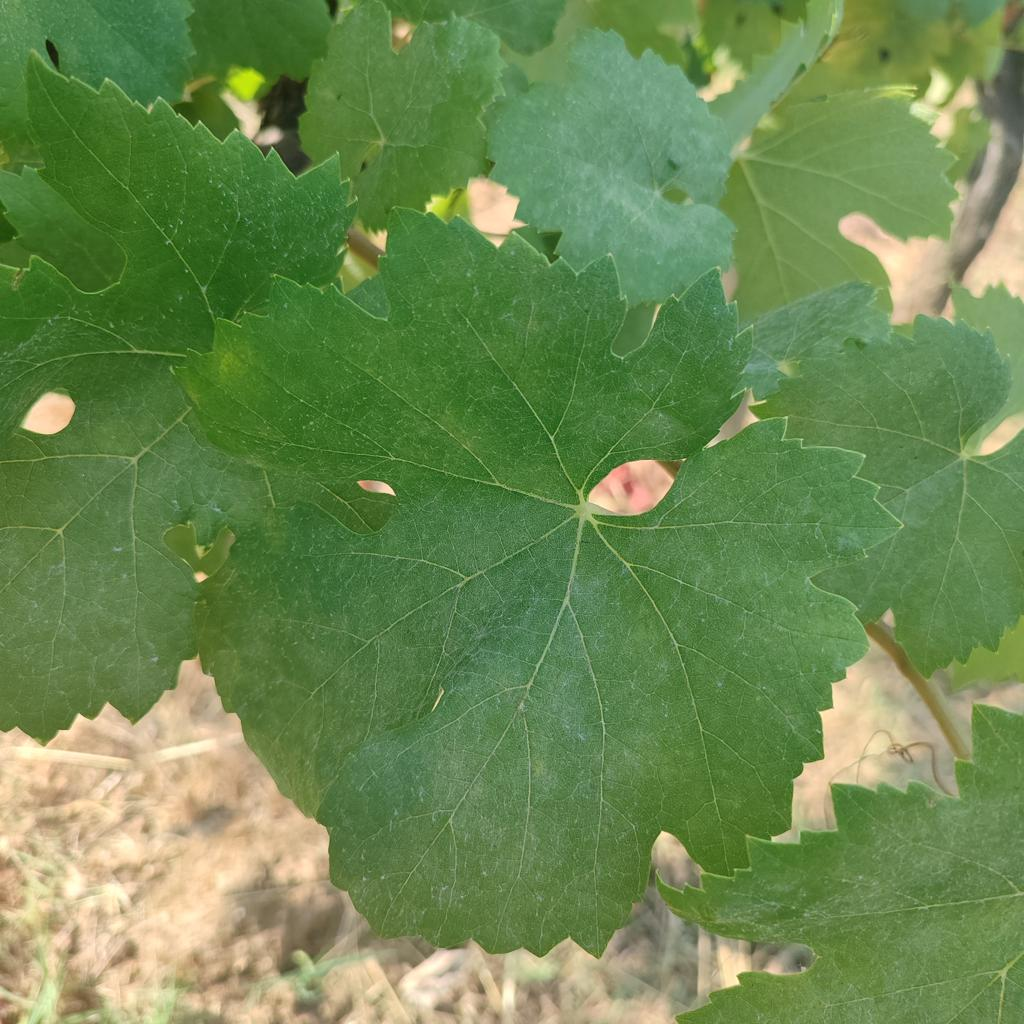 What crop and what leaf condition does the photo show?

grapevine, healthy
